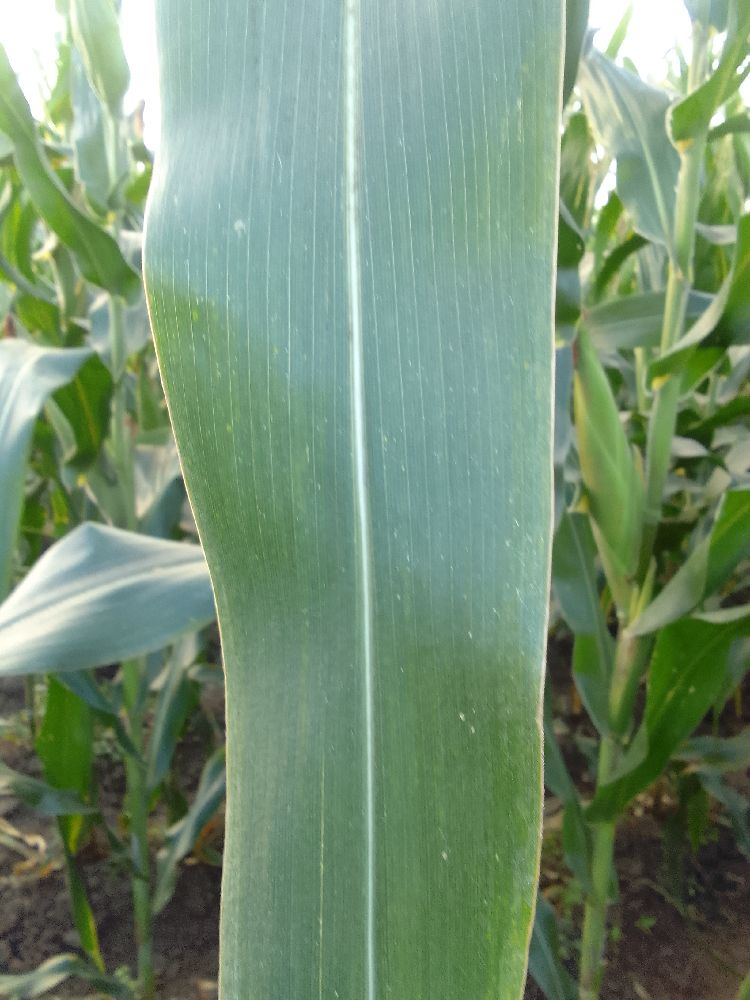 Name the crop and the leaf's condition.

maize, healthy
